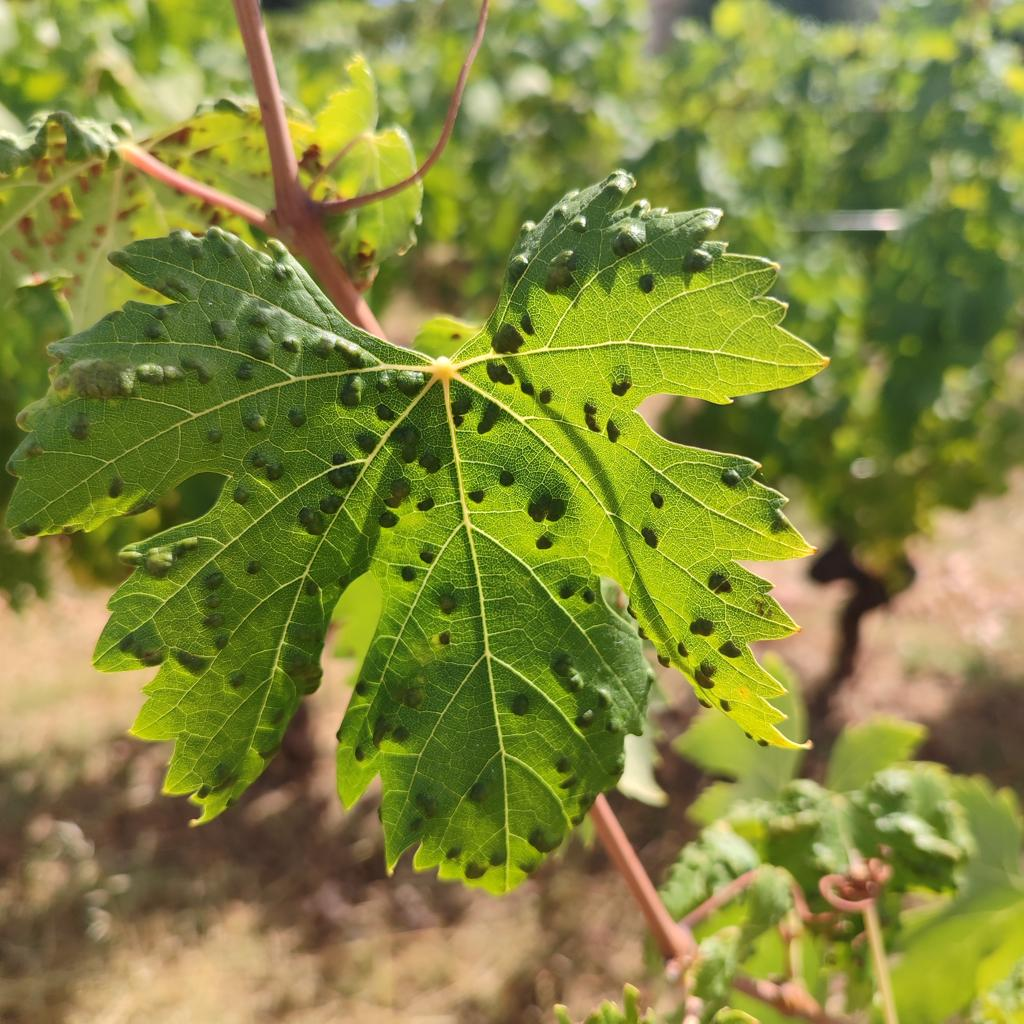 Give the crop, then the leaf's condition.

grapevine, erineum mite
